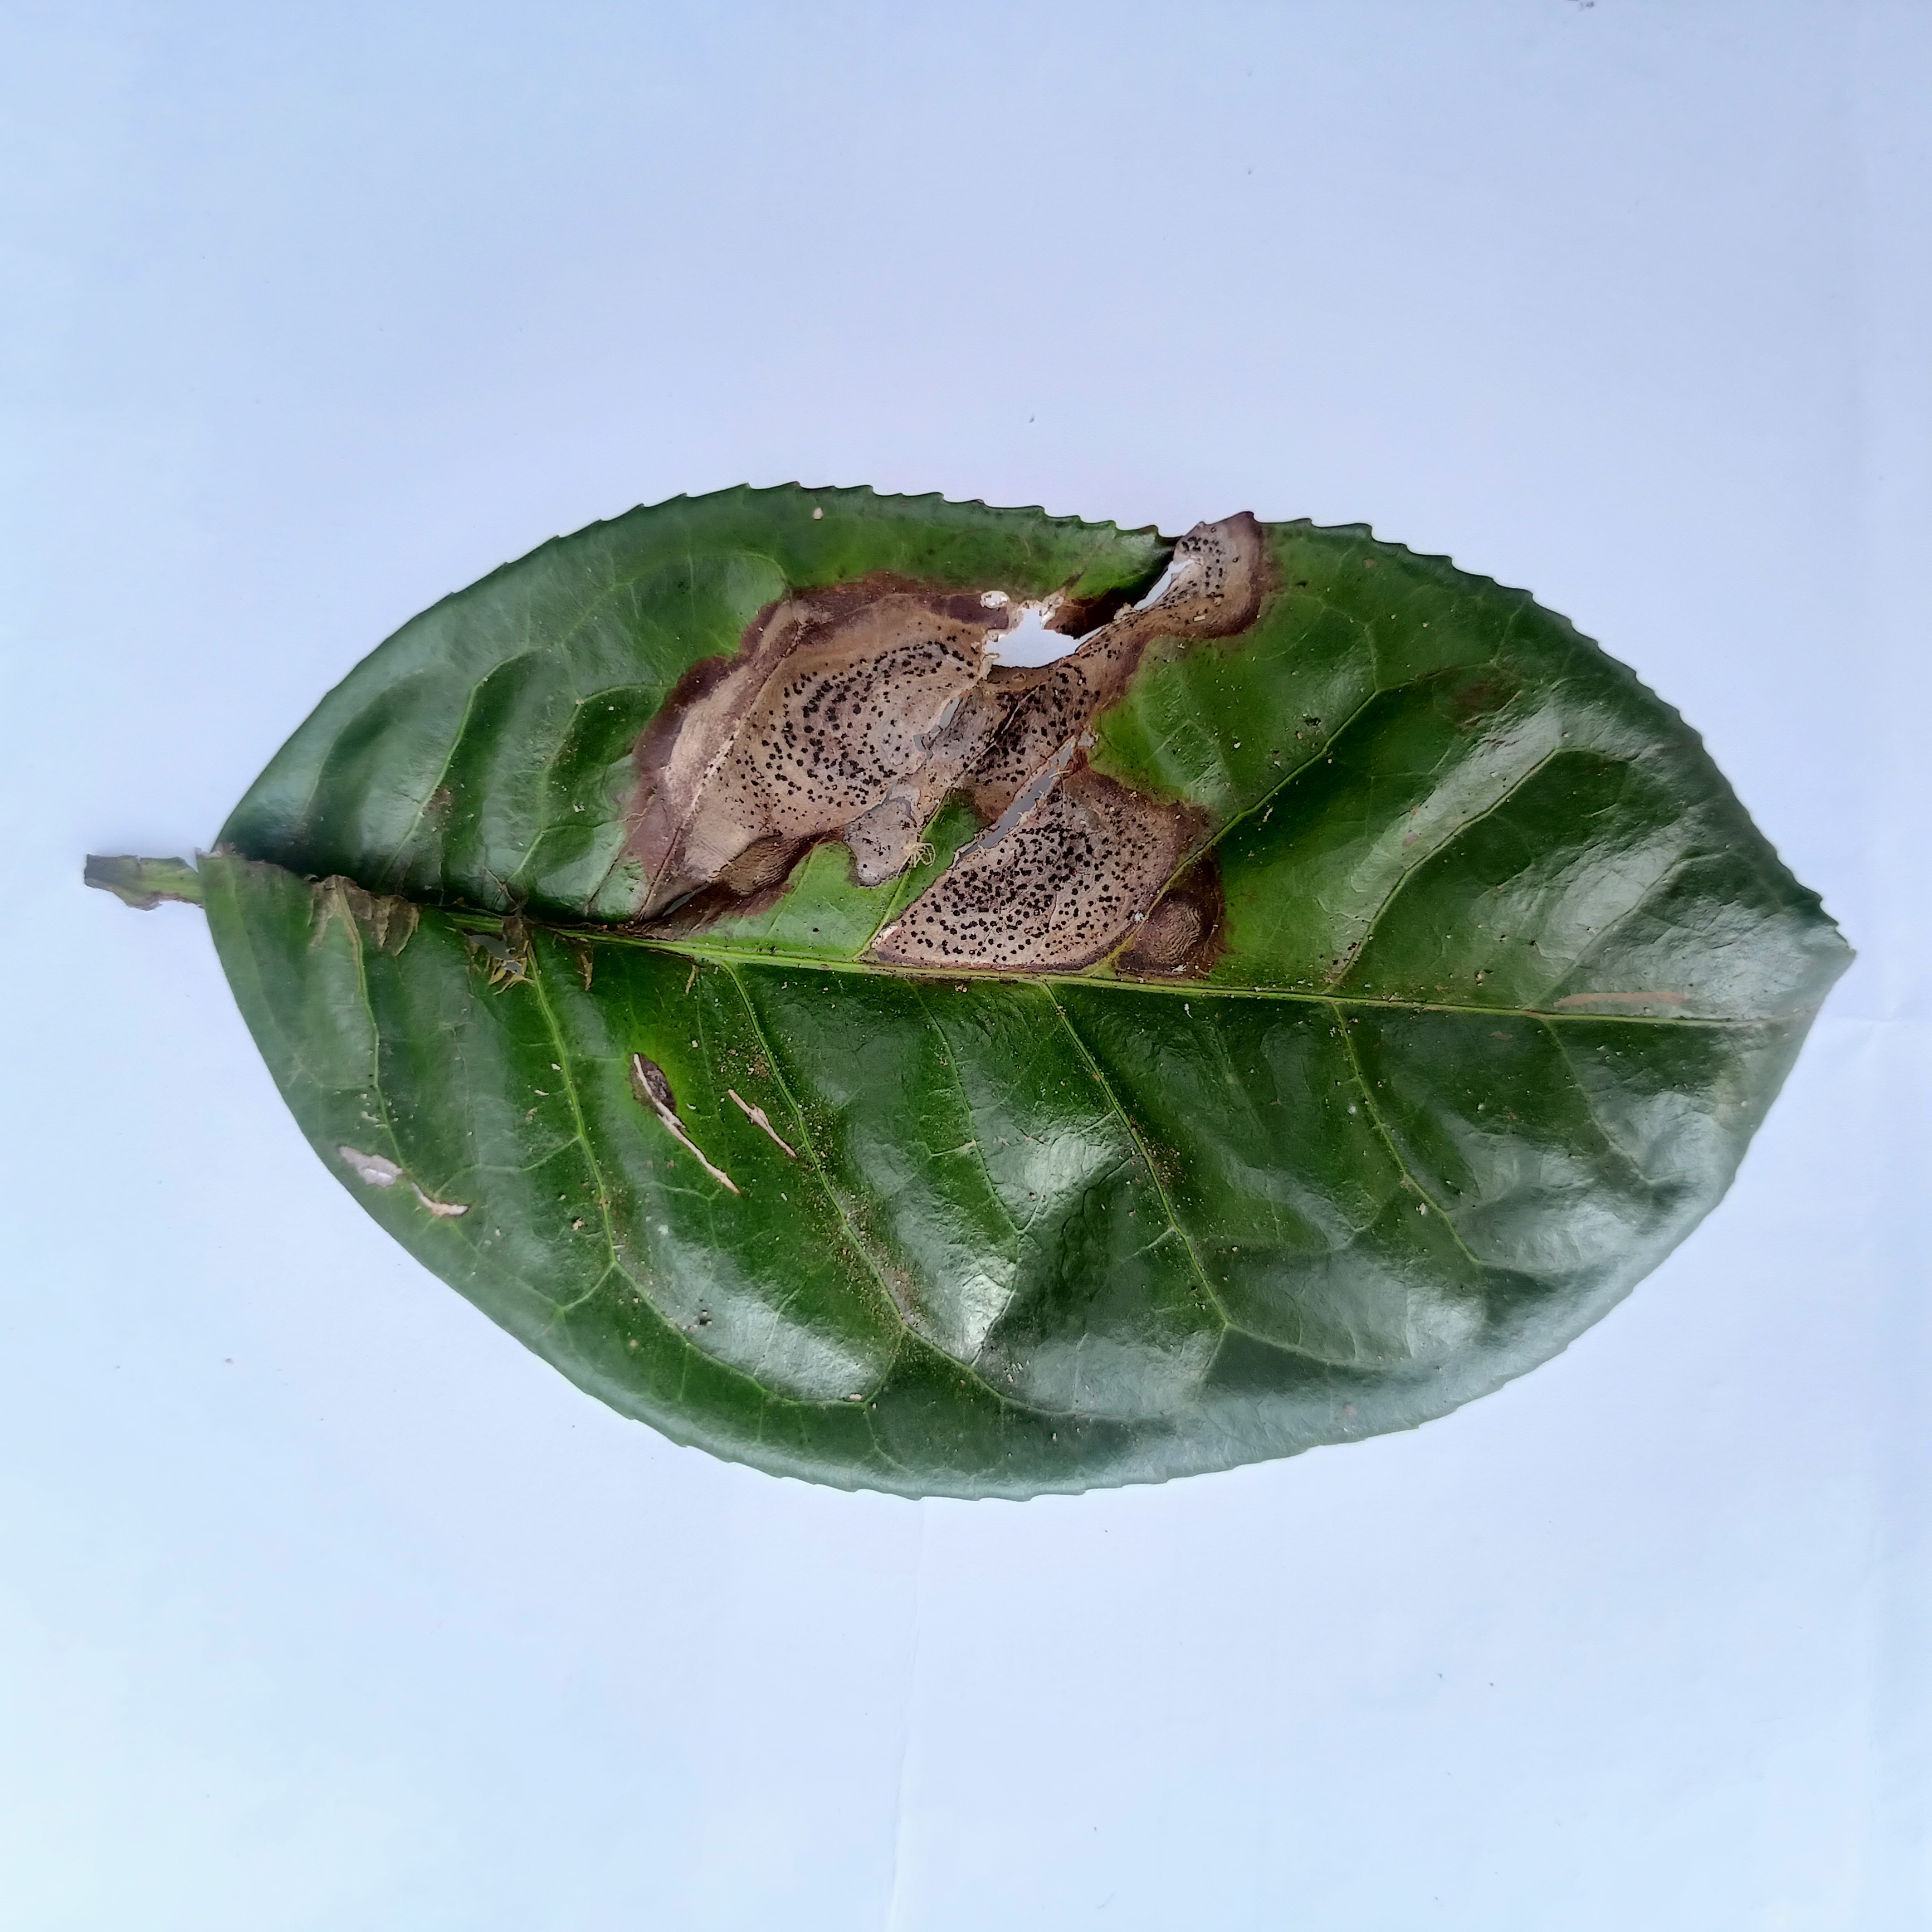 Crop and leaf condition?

tea, brown blight
